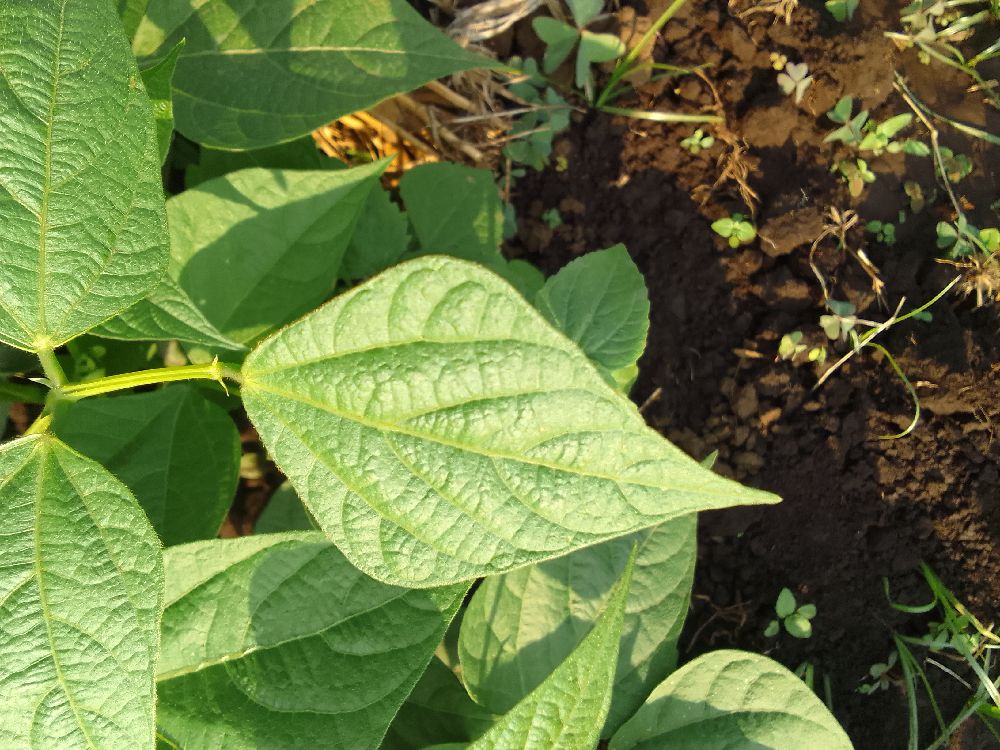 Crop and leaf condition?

common bean, healthy
